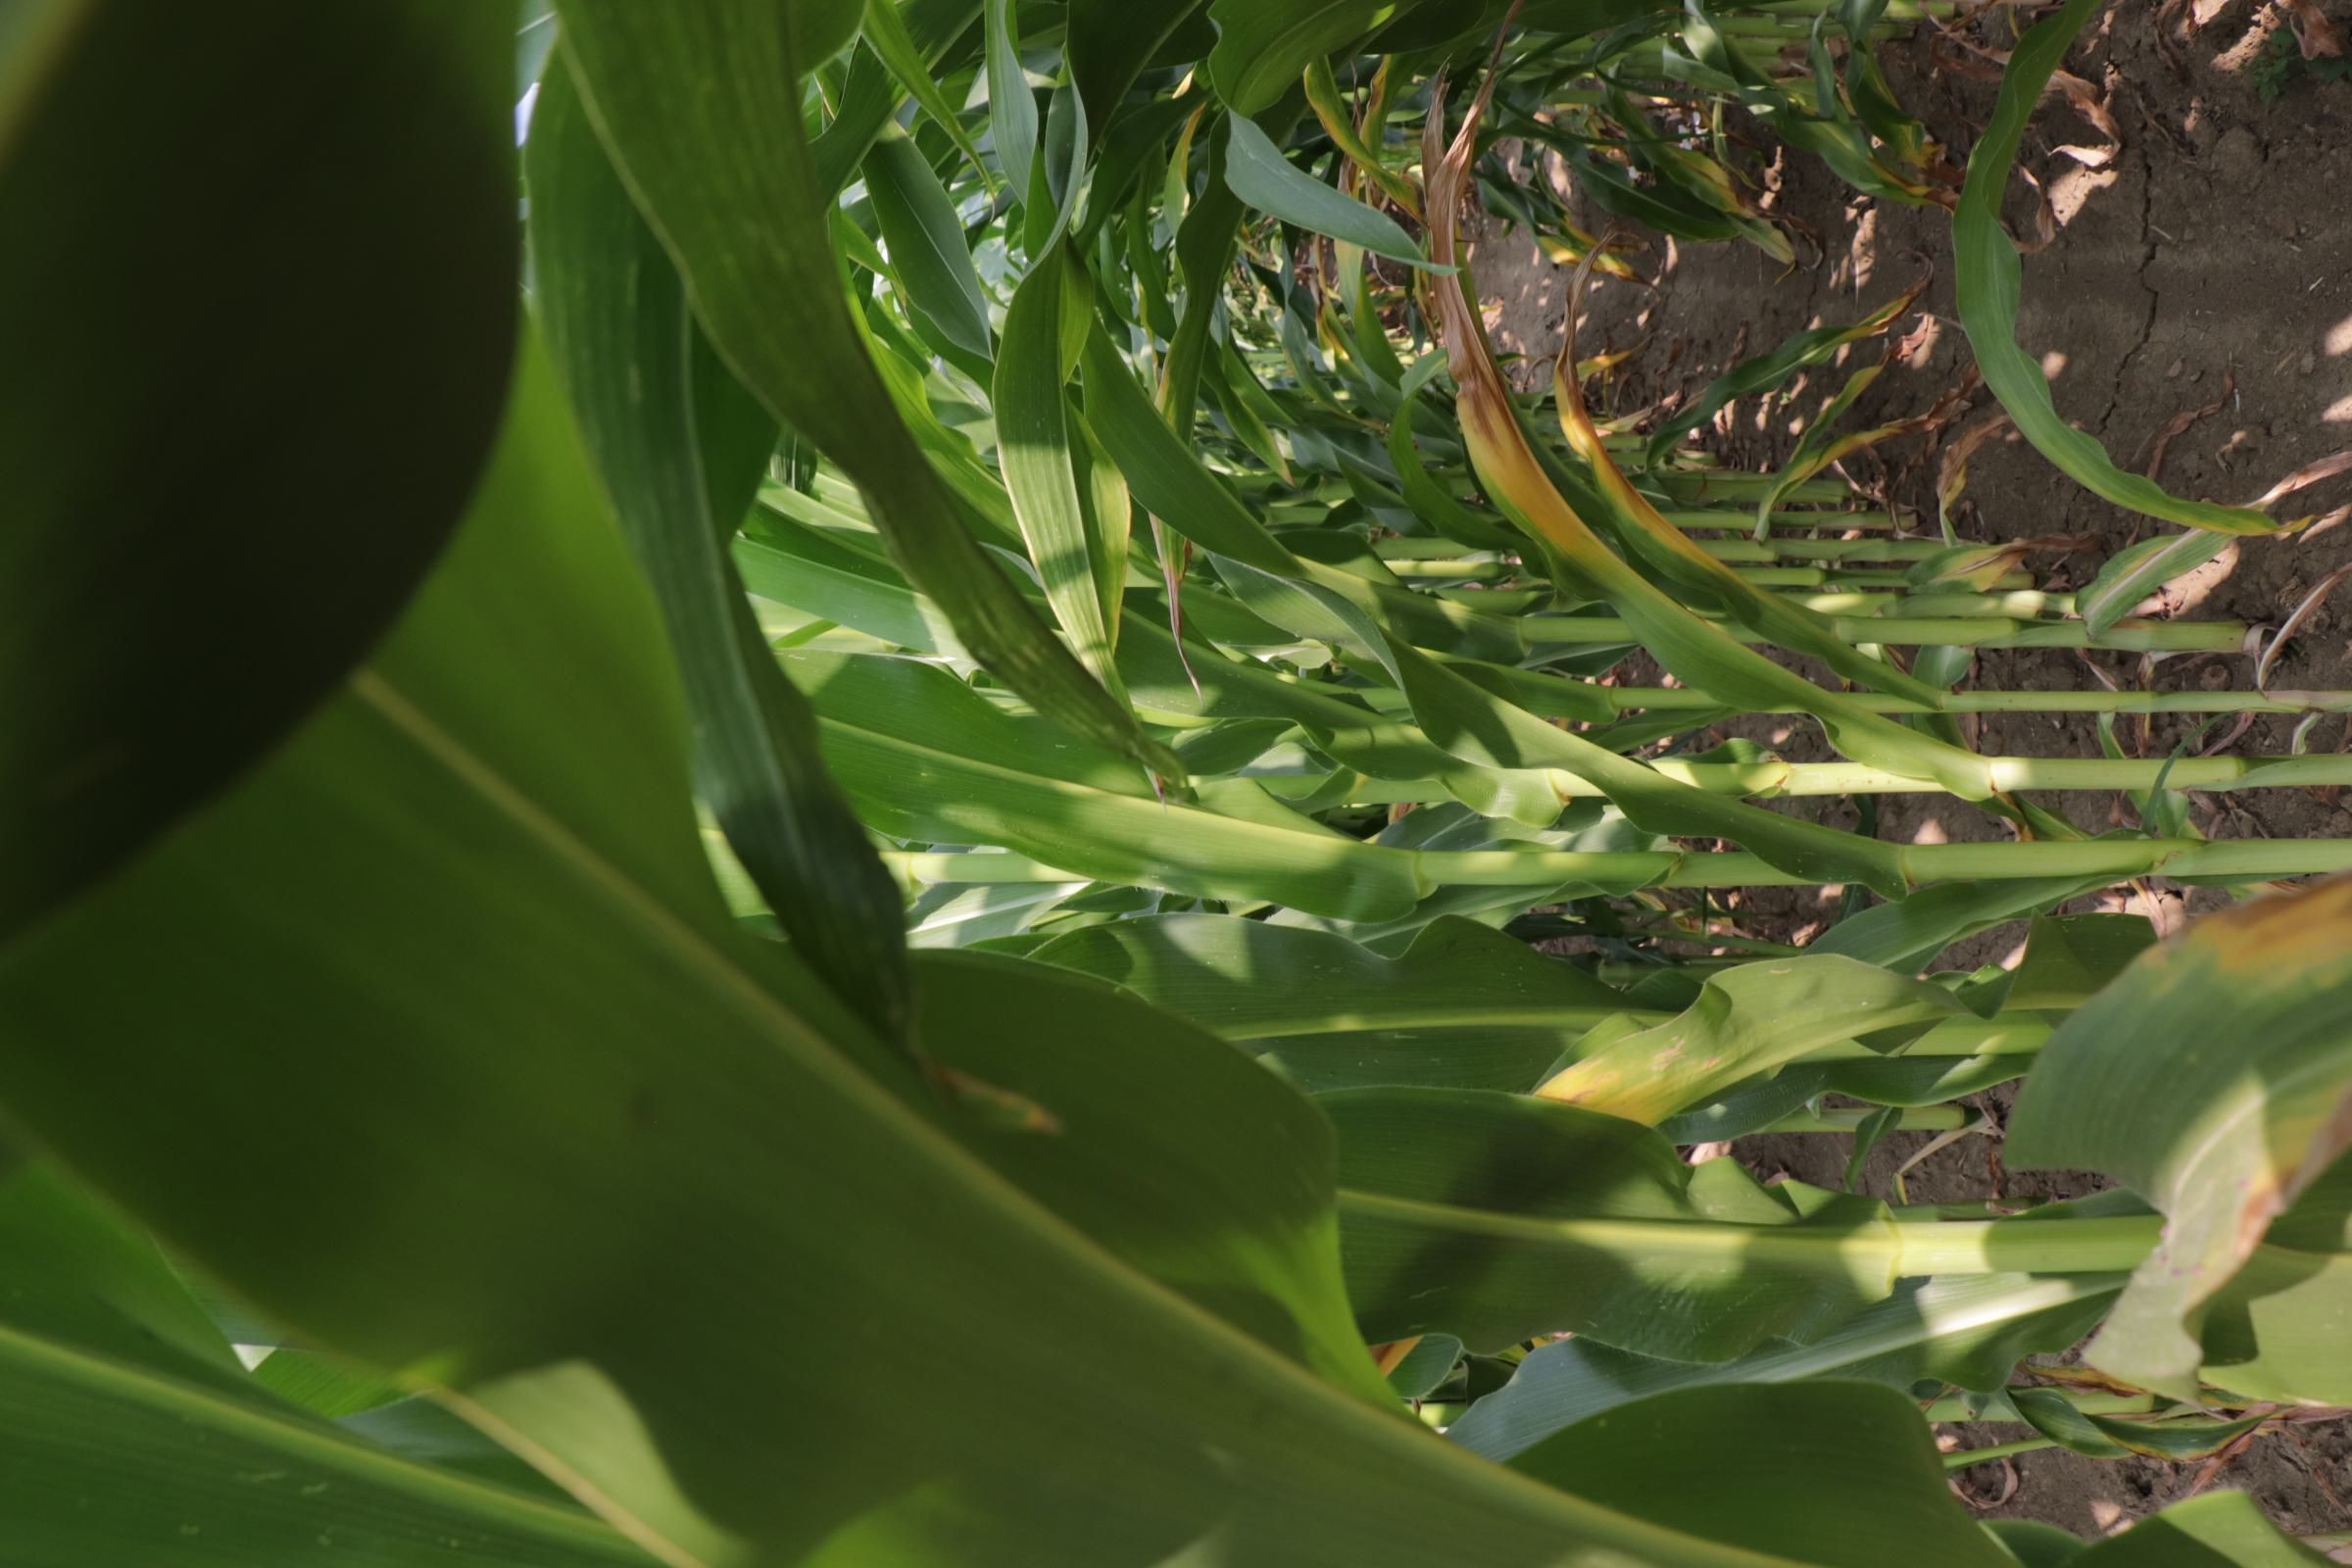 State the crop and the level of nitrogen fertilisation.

maize, full nitrogen fertilisation
